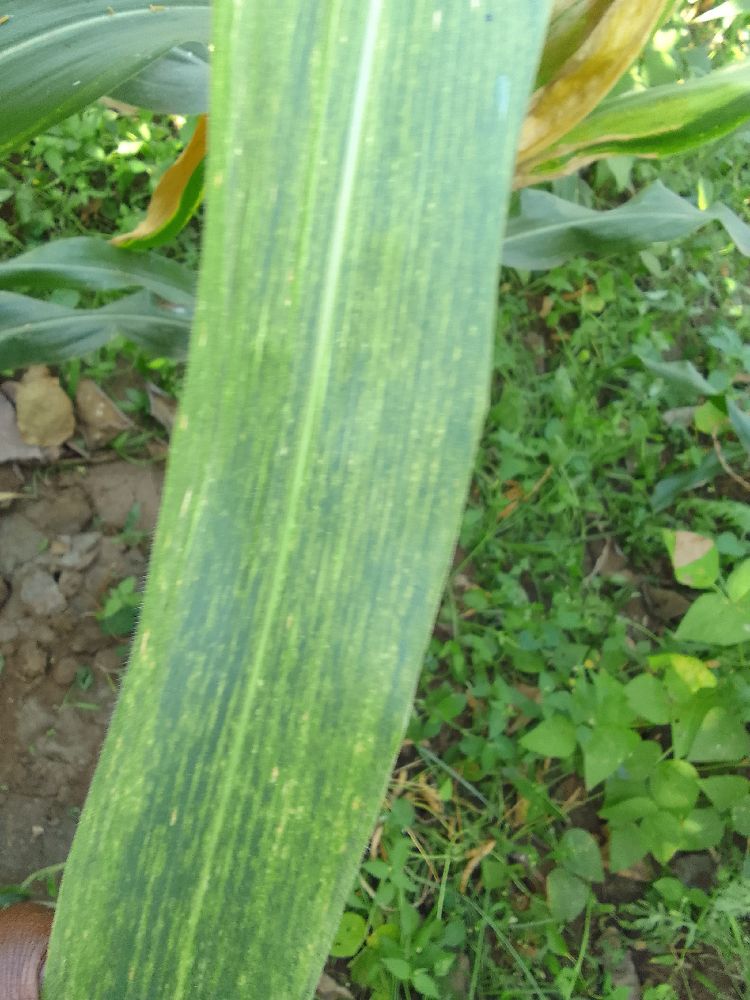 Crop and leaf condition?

maize, maize lethal necrosis
